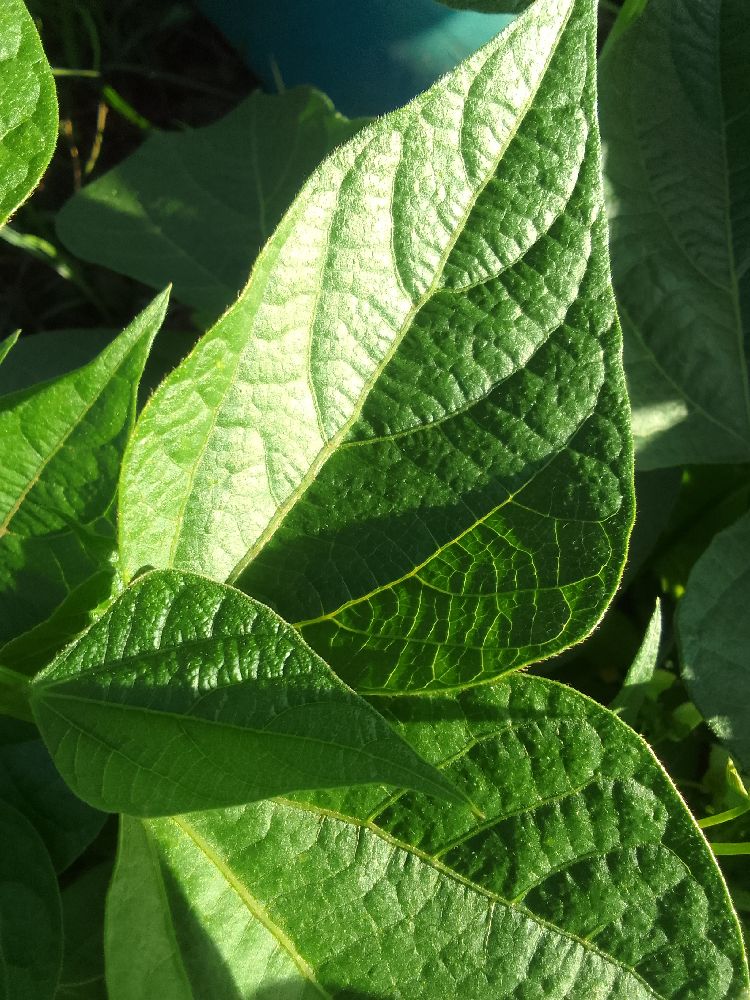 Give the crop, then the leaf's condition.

common bean, healthy
